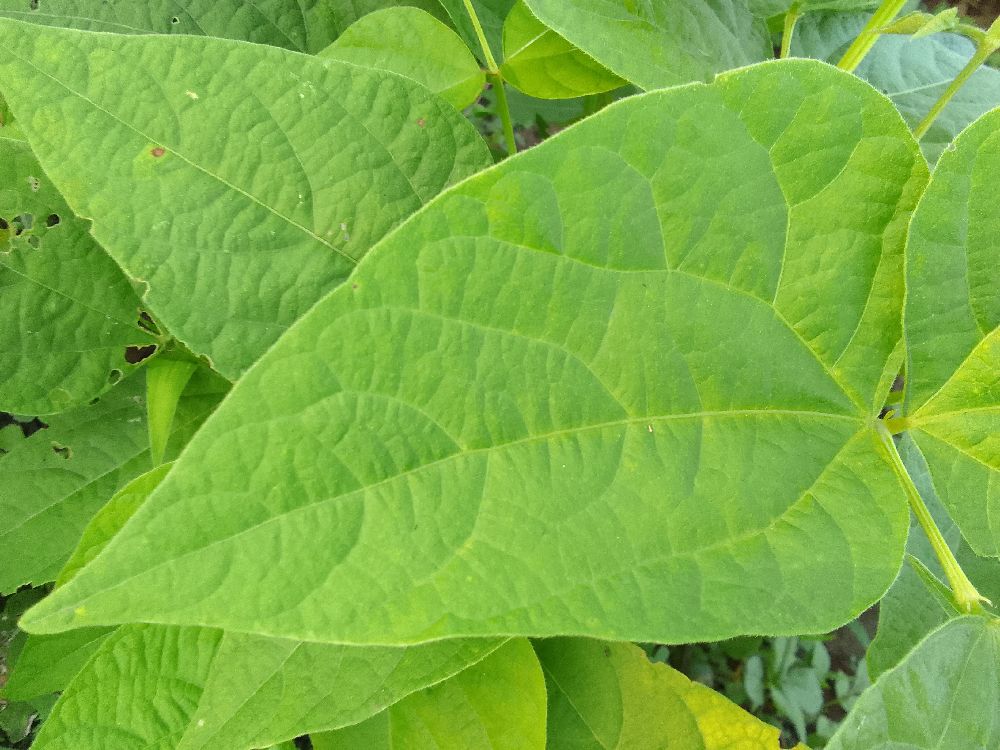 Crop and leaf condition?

common bean, healthy
